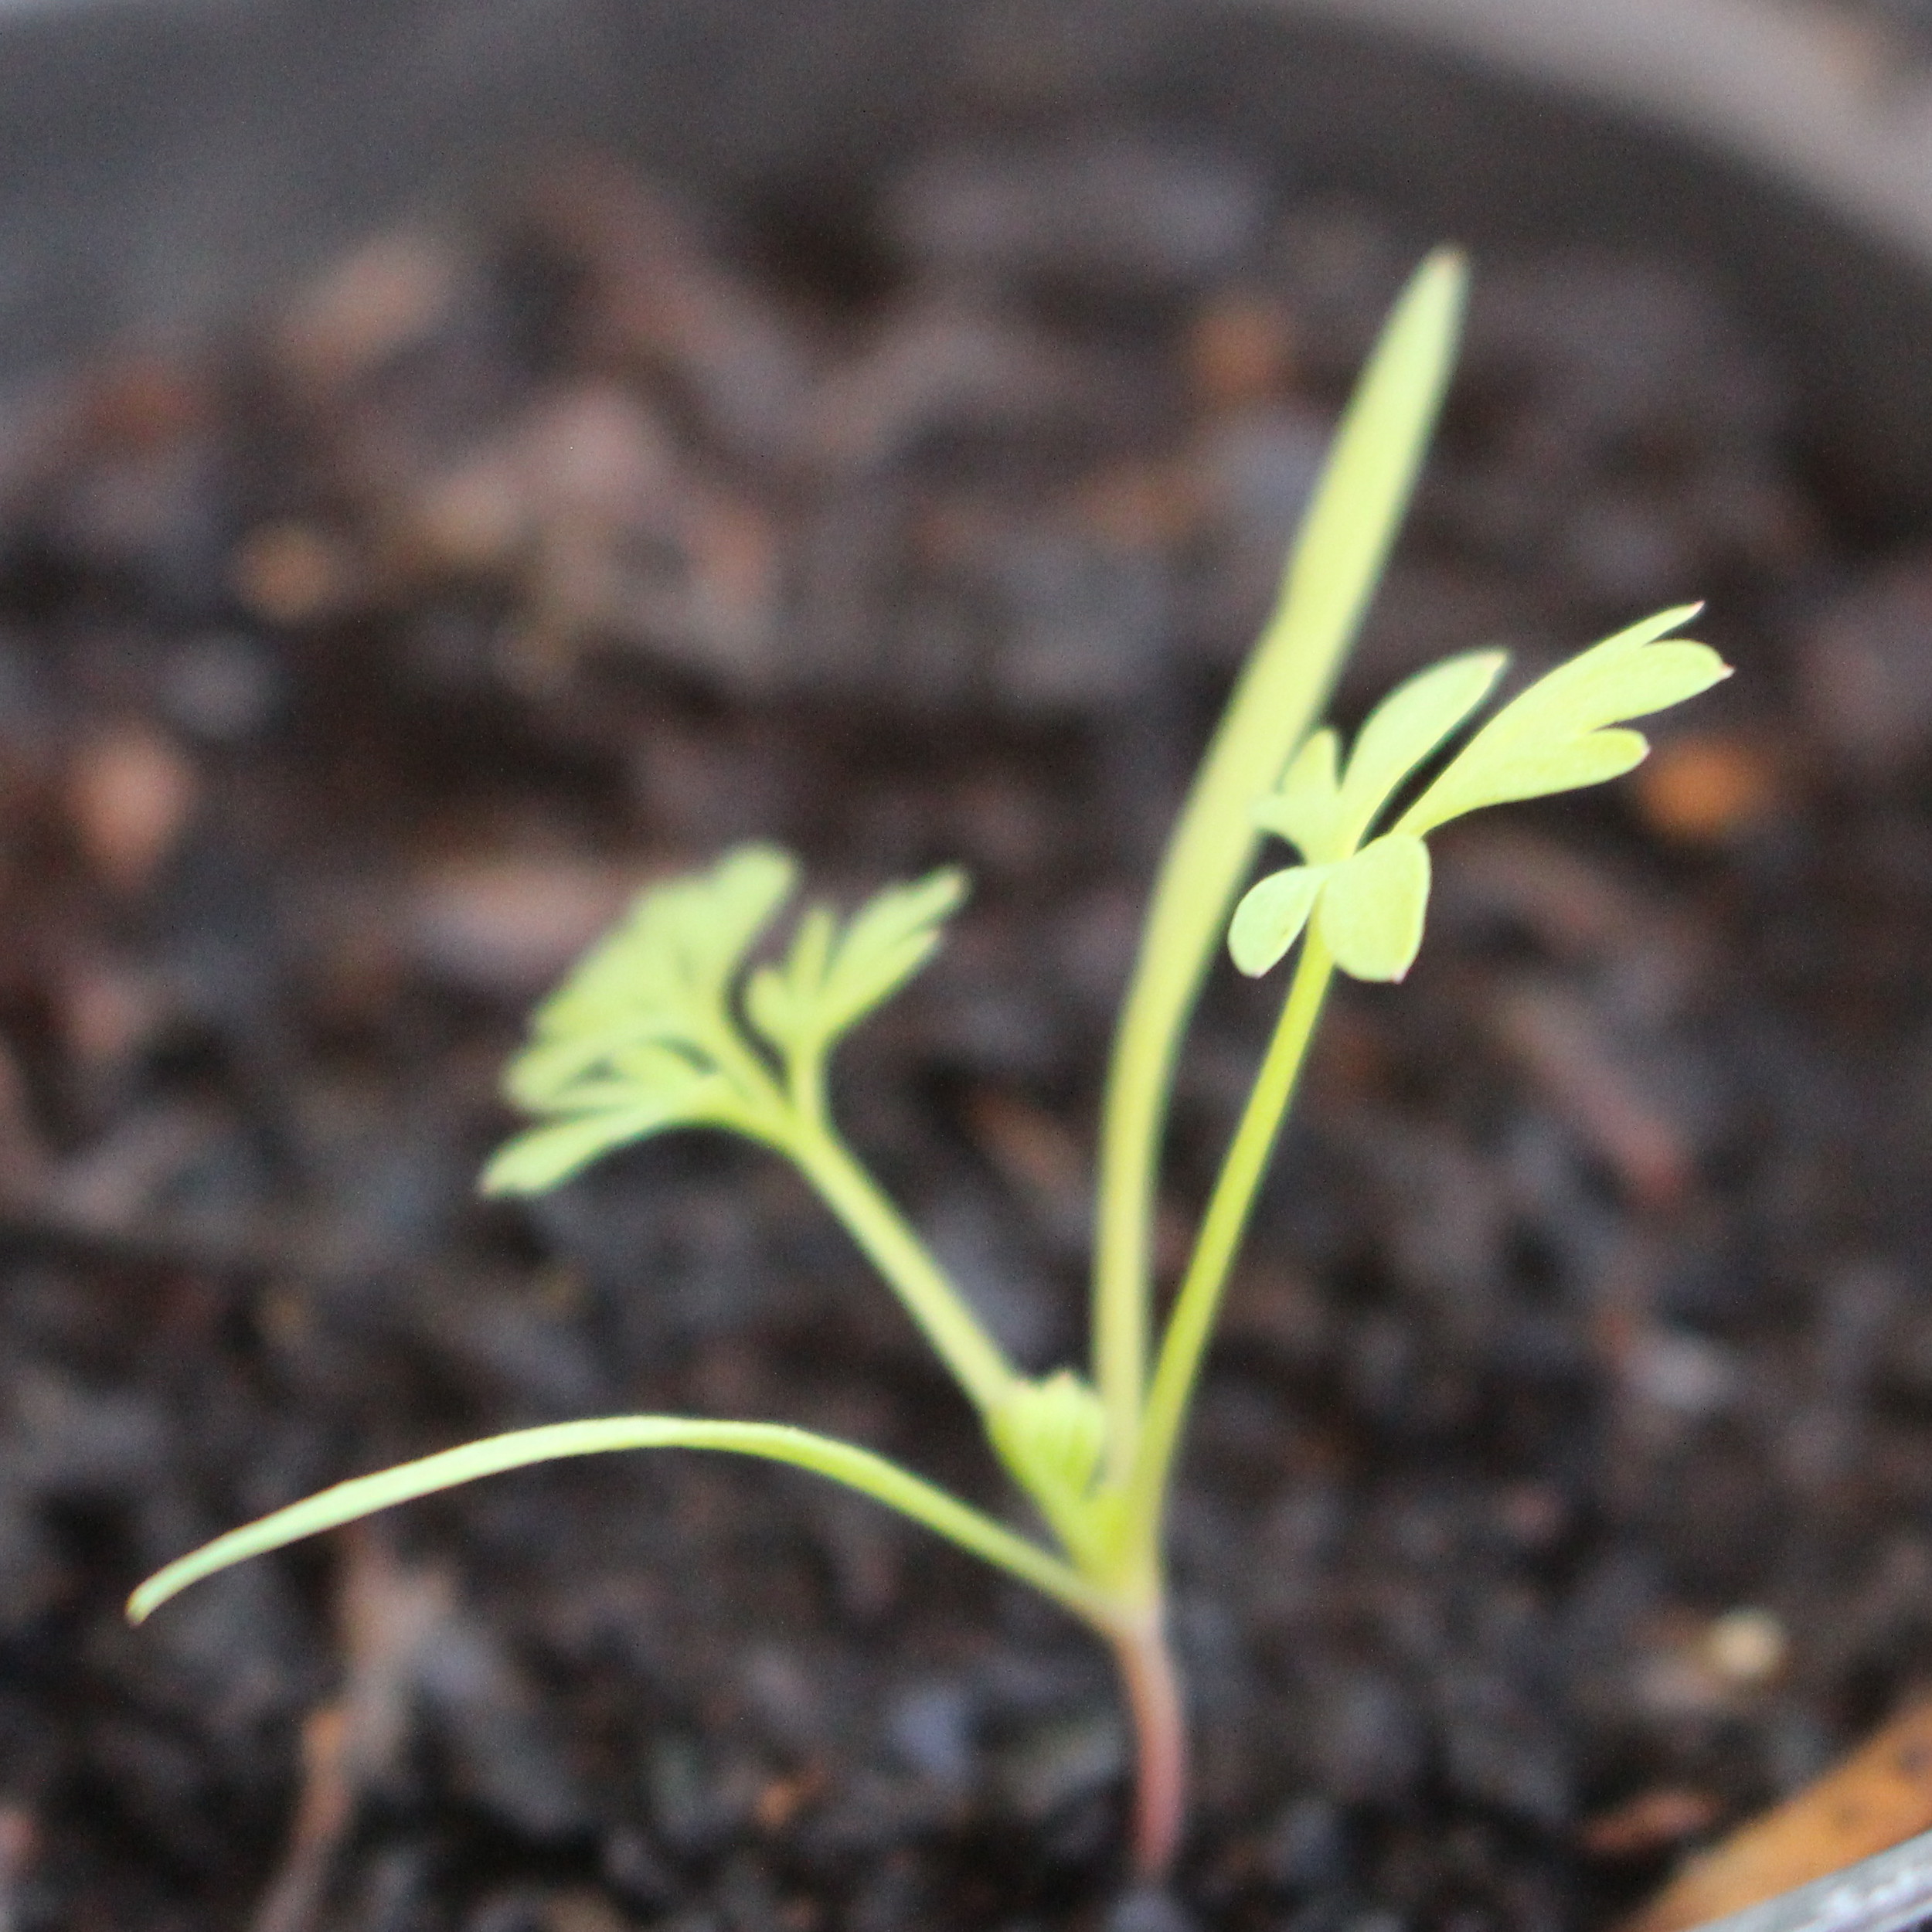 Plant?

Fumaria officinalis
